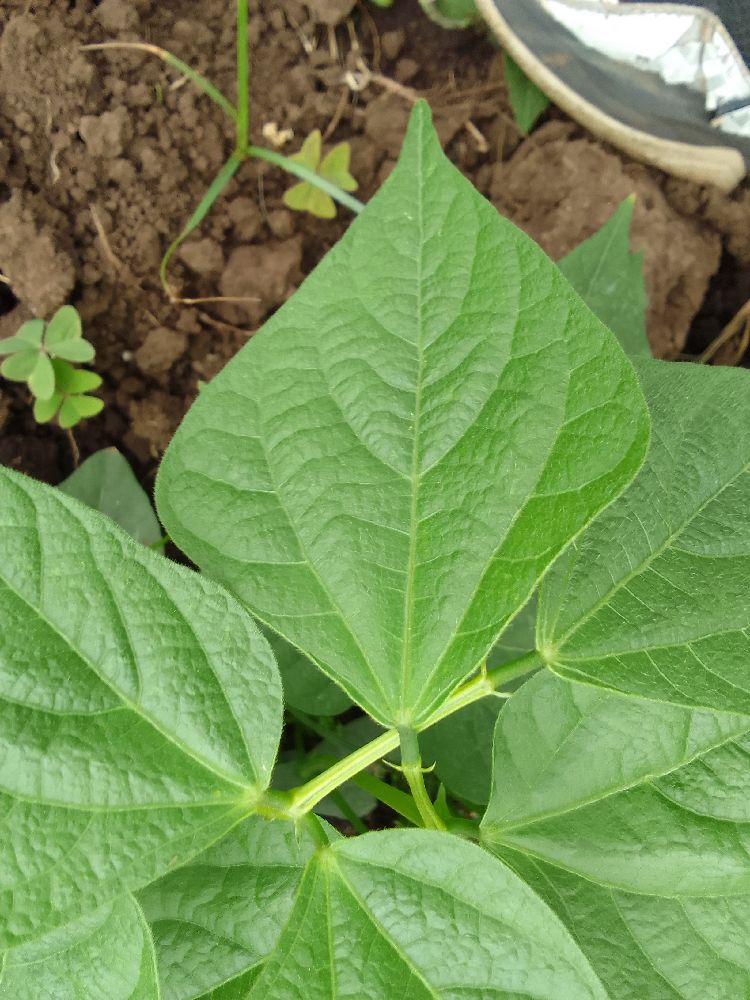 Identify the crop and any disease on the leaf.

common bean, healthy
